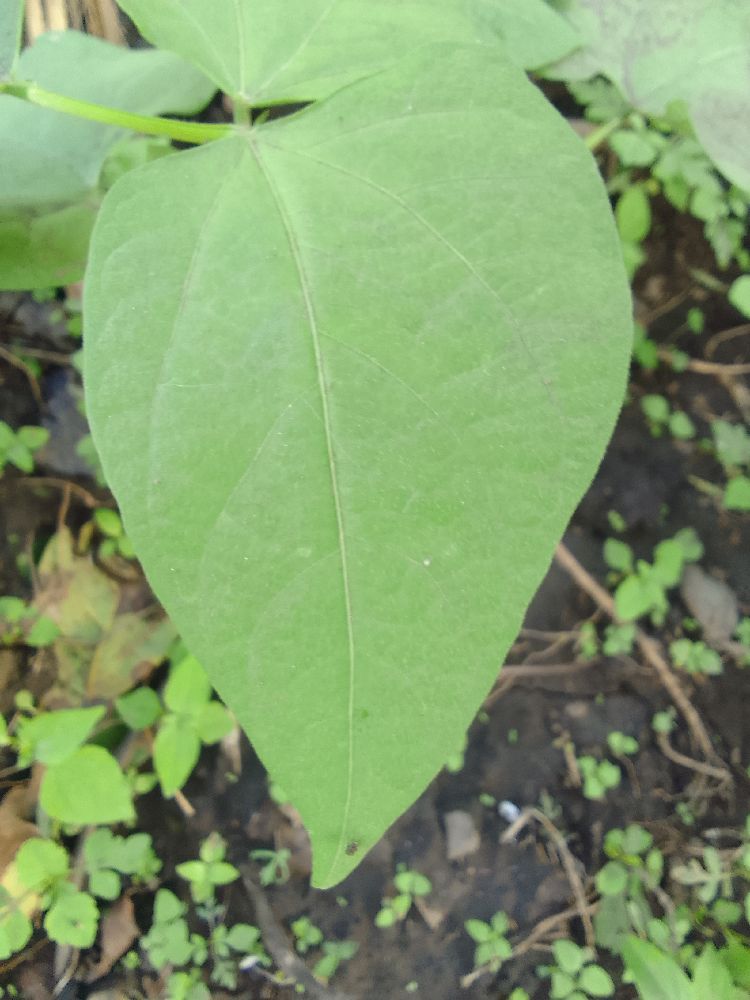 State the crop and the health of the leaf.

common bean, healthy
